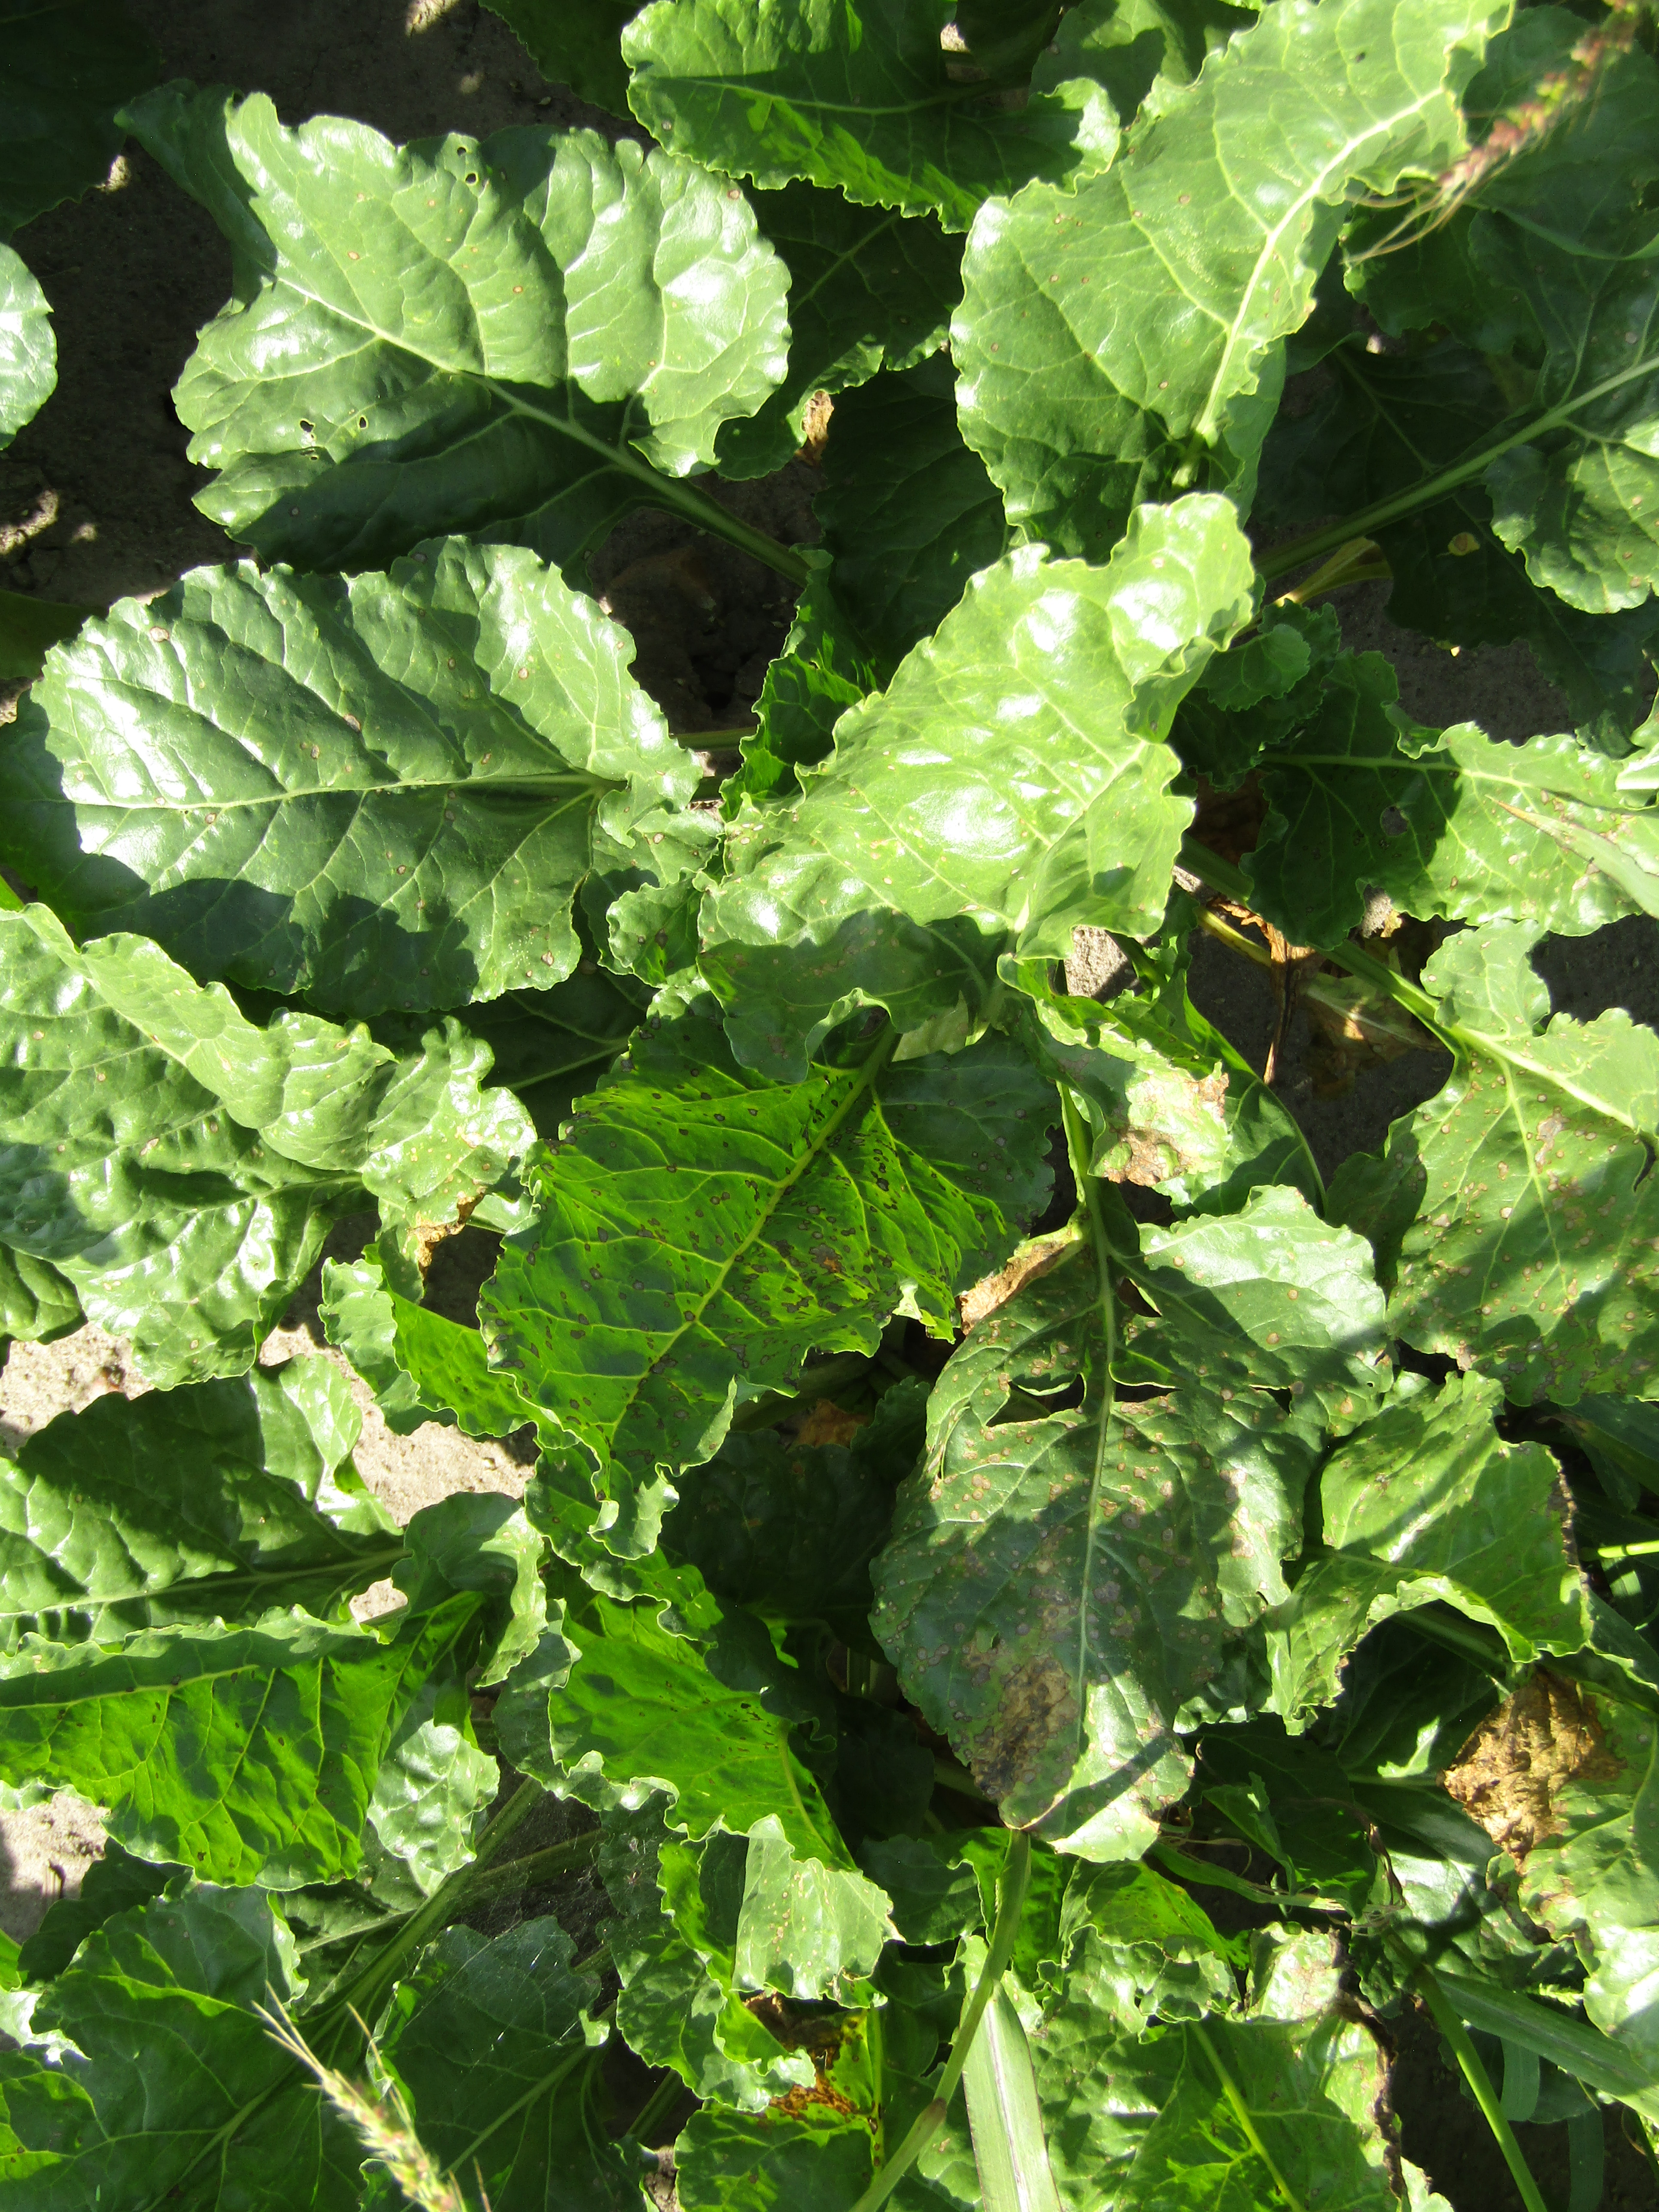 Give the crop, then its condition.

beet, cercospora
